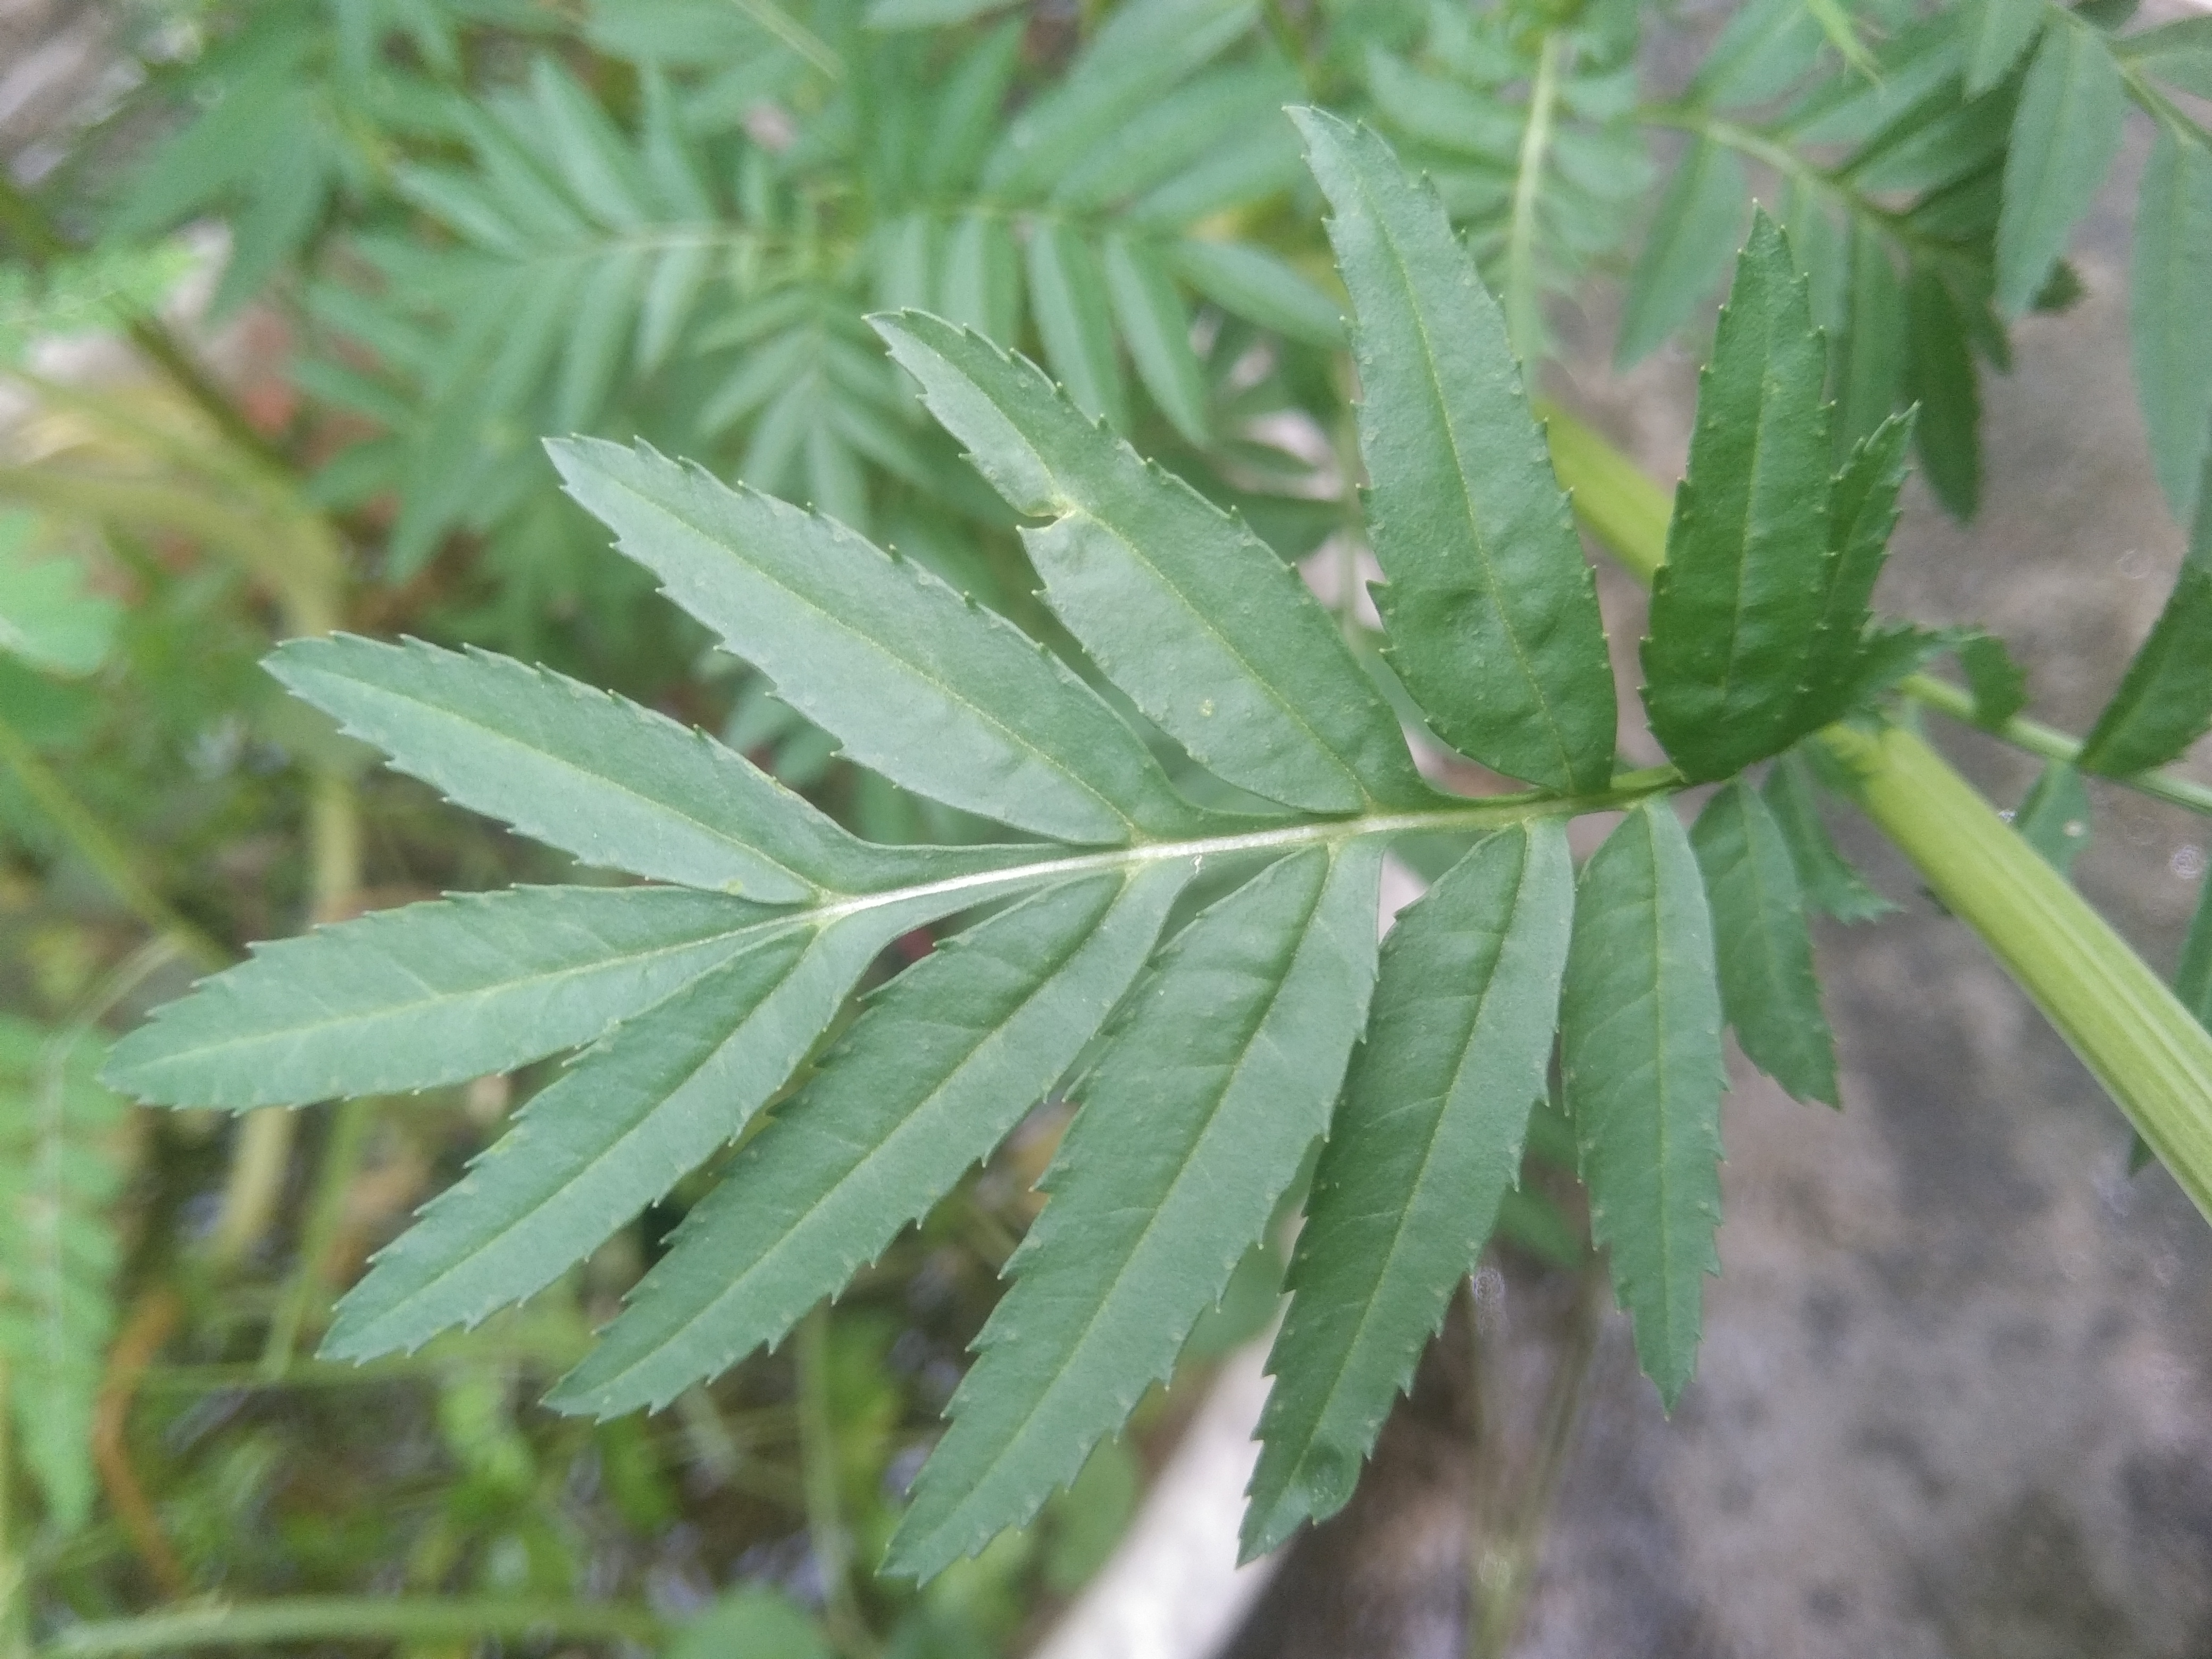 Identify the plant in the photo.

marigold
